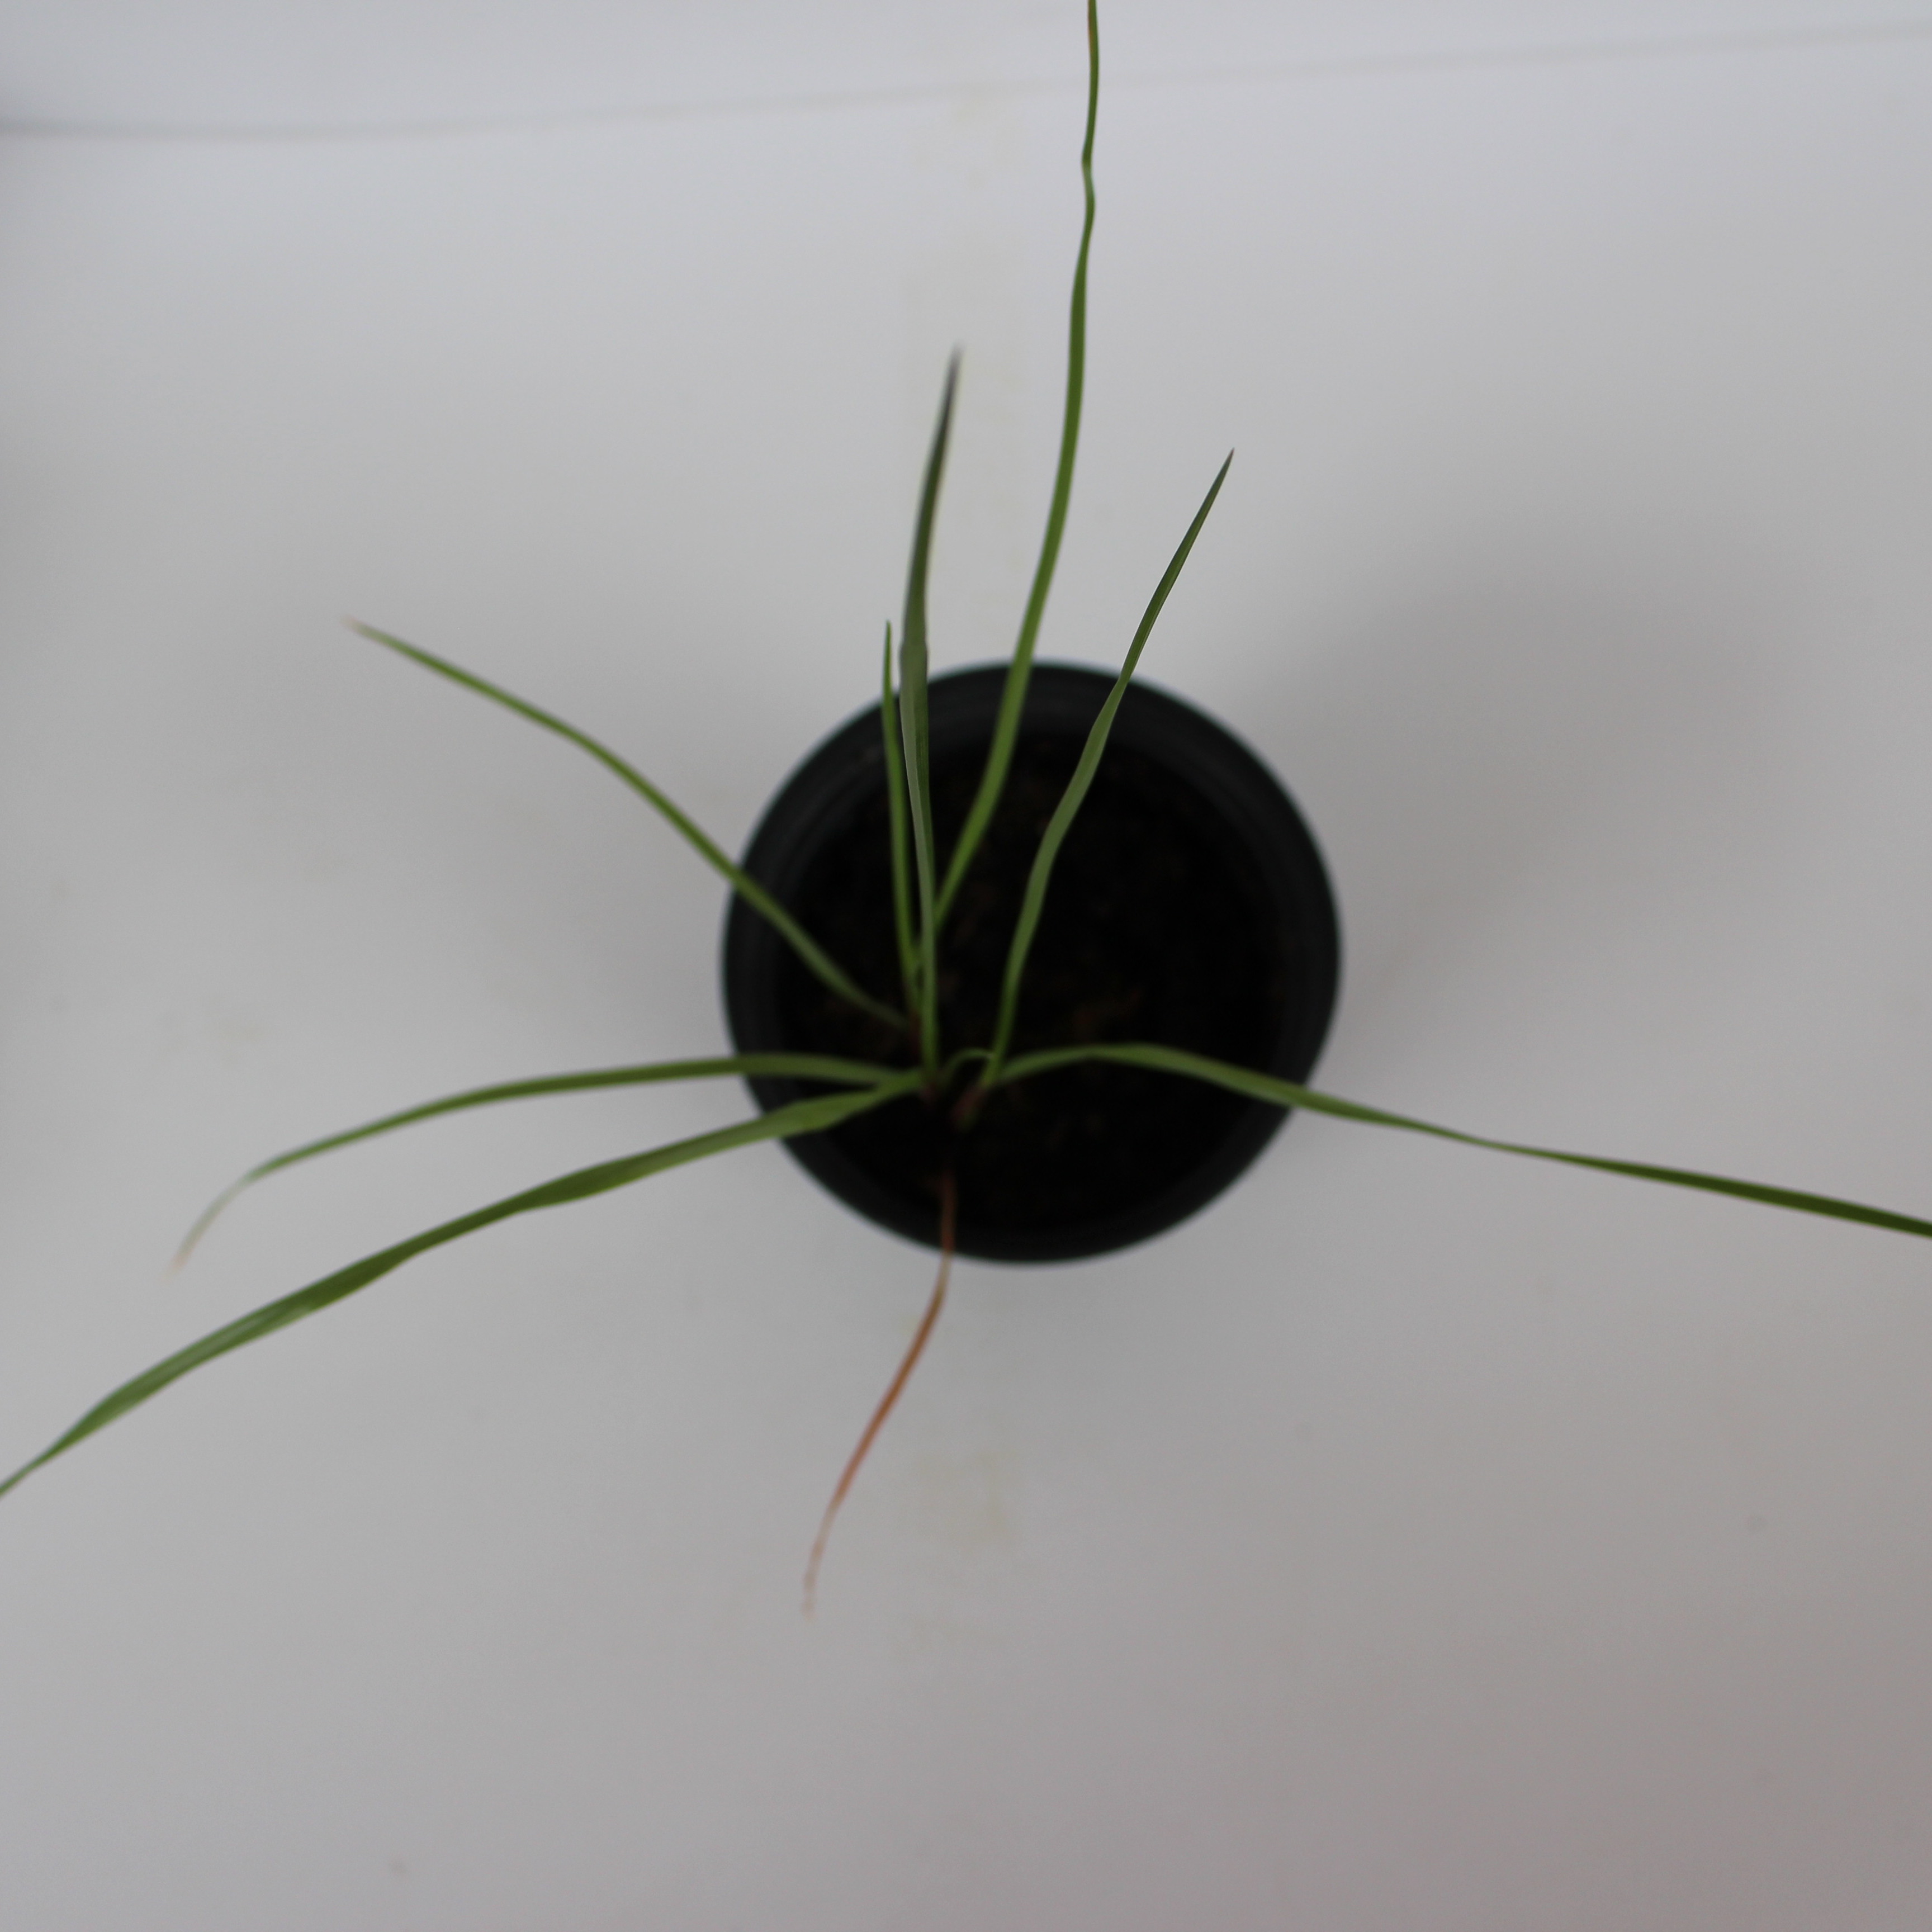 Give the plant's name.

Lolium multiflorum
